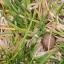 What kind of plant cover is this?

grass
